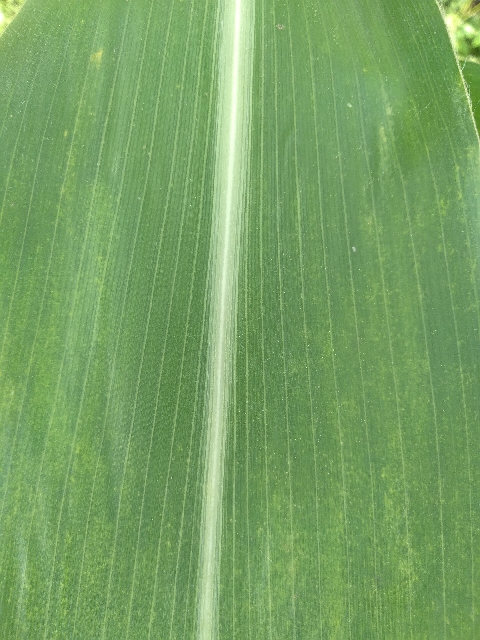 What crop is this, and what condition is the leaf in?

maize, maize lethal necrosis
